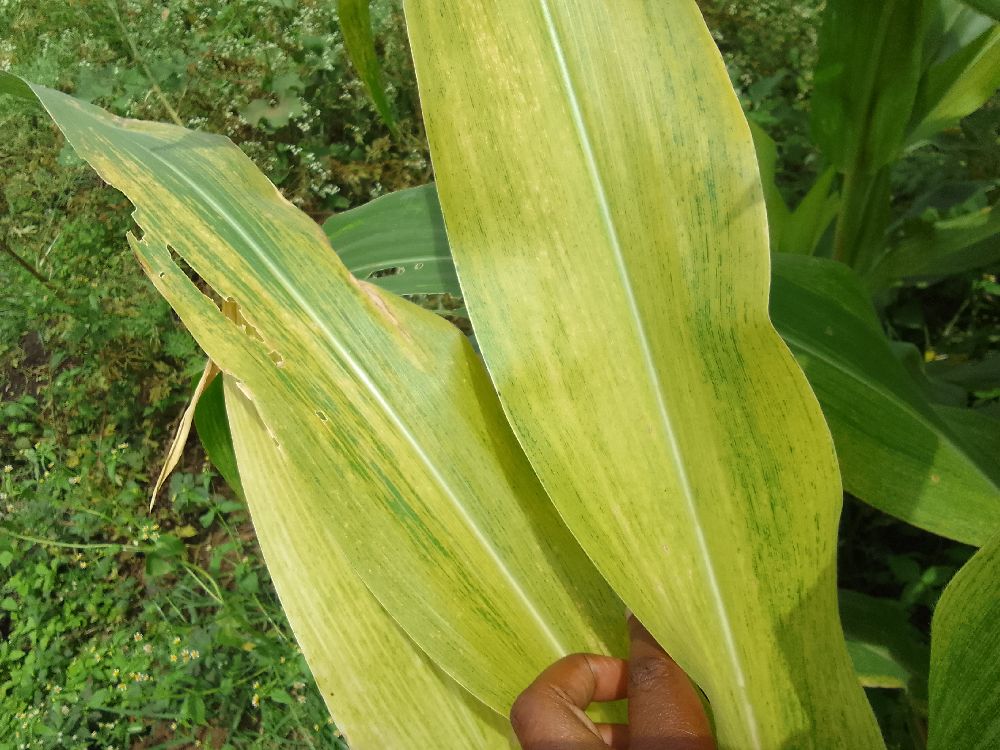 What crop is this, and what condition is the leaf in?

maize, maize lethal necrosis
